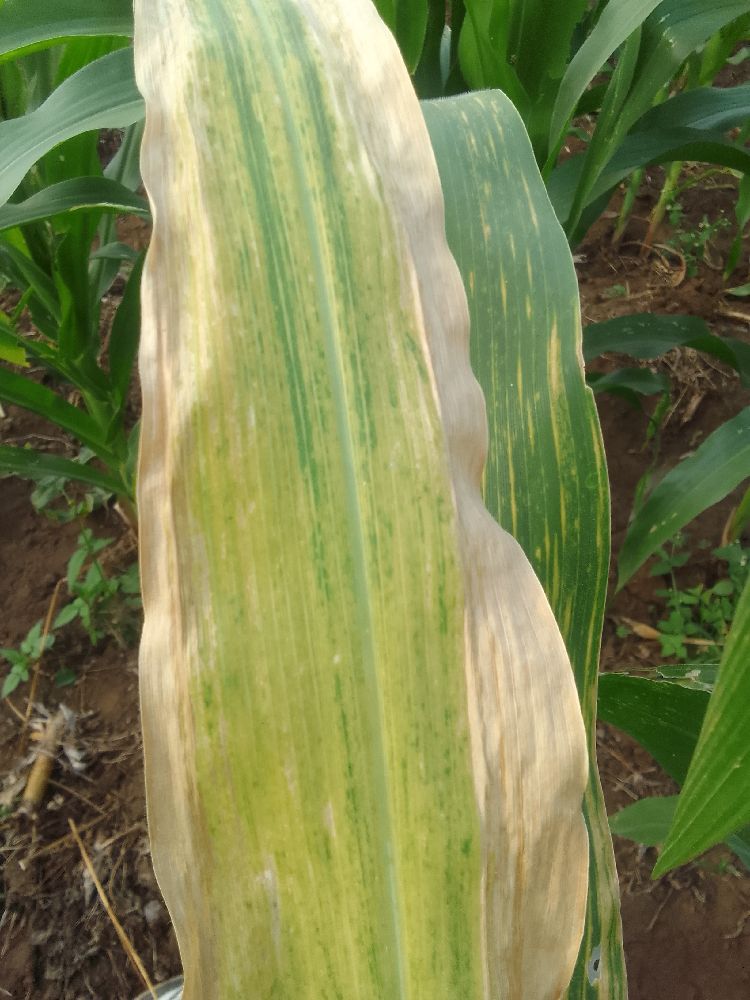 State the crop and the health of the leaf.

maize, maize lethal necrosis
